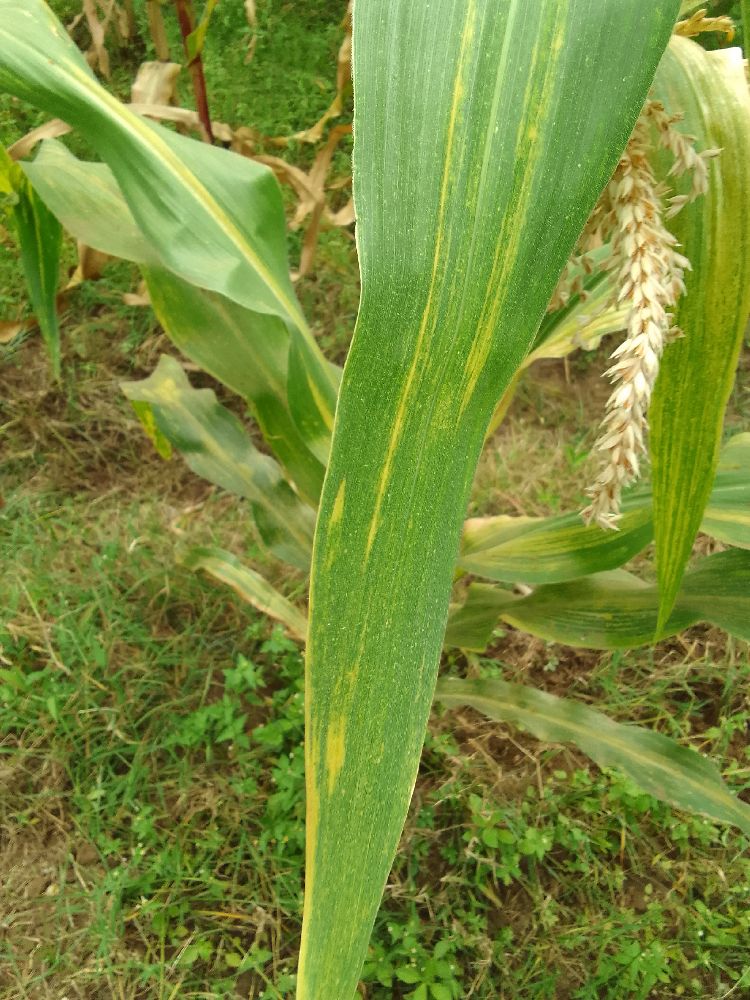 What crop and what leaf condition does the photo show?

maize, maize lethal necrosis
